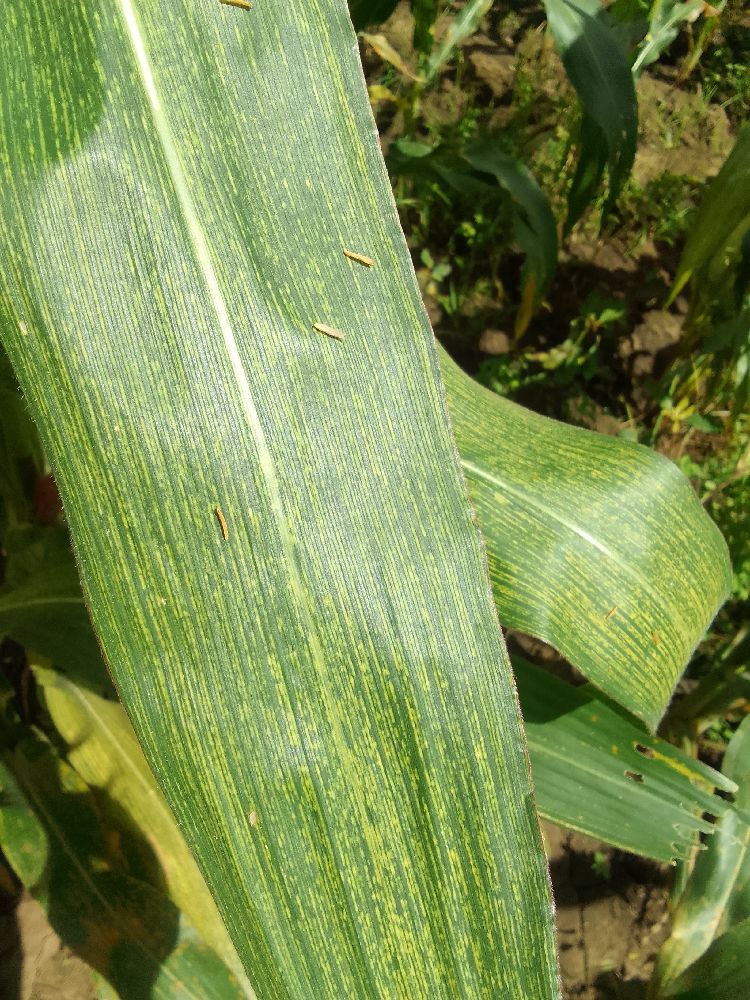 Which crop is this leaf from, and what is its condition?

maize, maize streak virus
